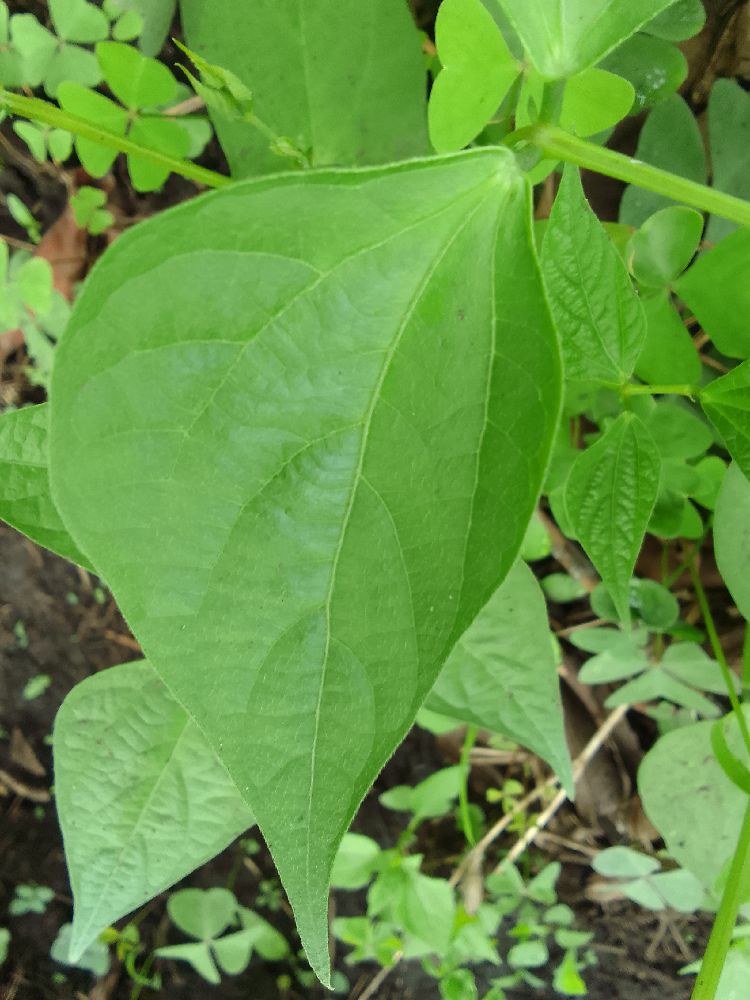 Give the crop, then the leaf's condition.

common bean, healthy
